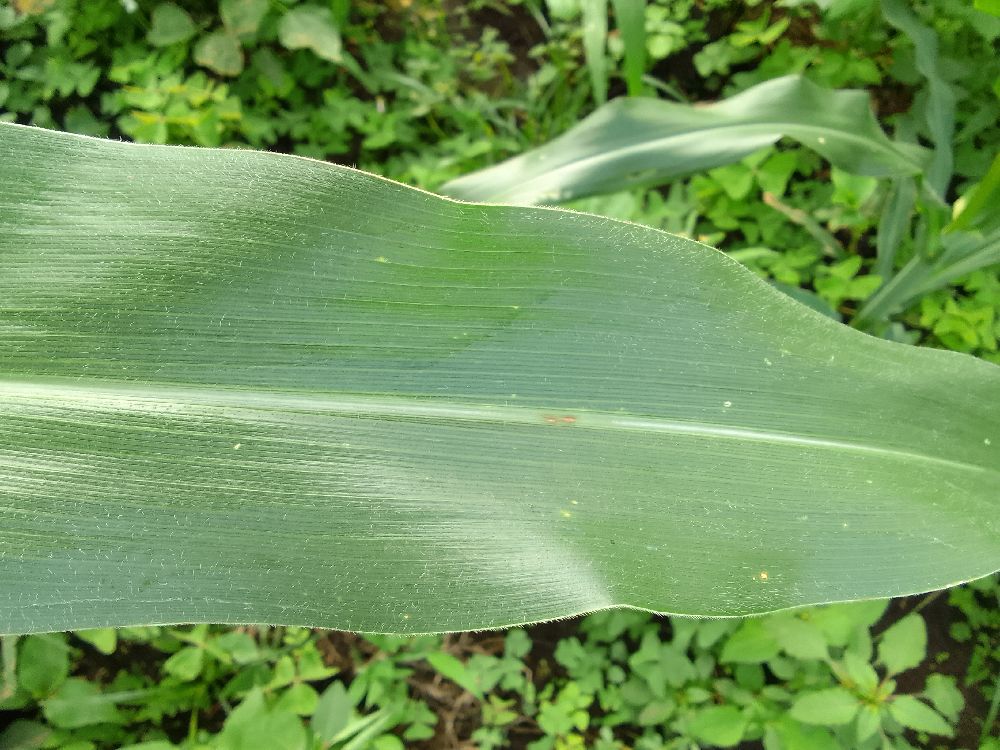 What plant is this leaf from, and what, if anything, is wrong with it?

maize, healthy
